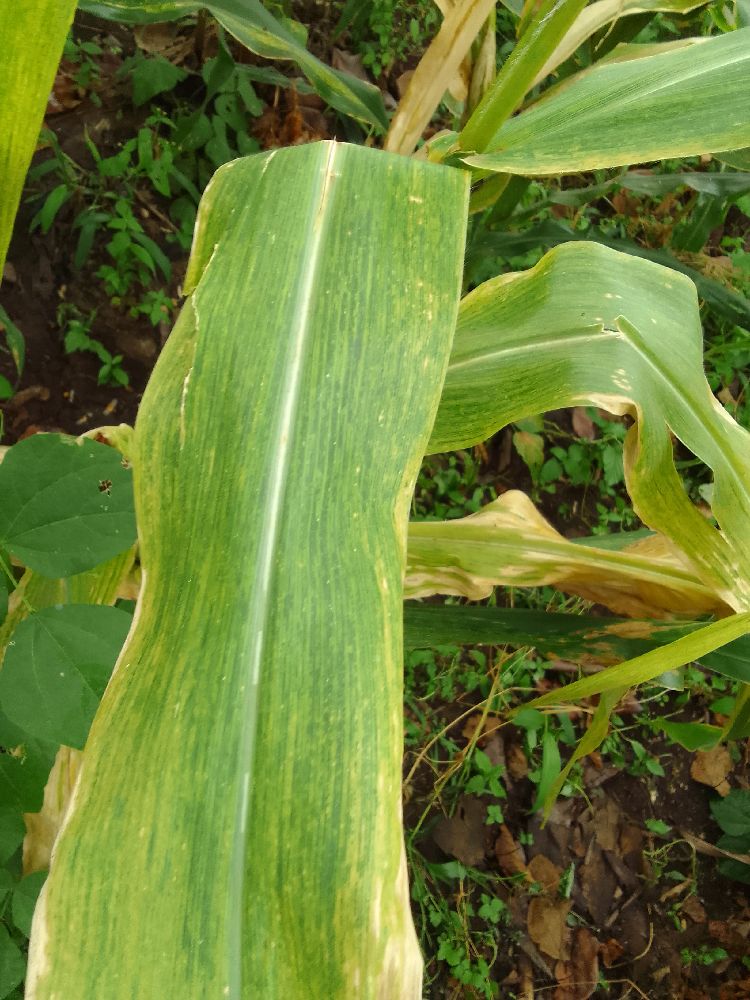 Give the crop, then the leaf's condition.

maize, maize lethal necrosis
